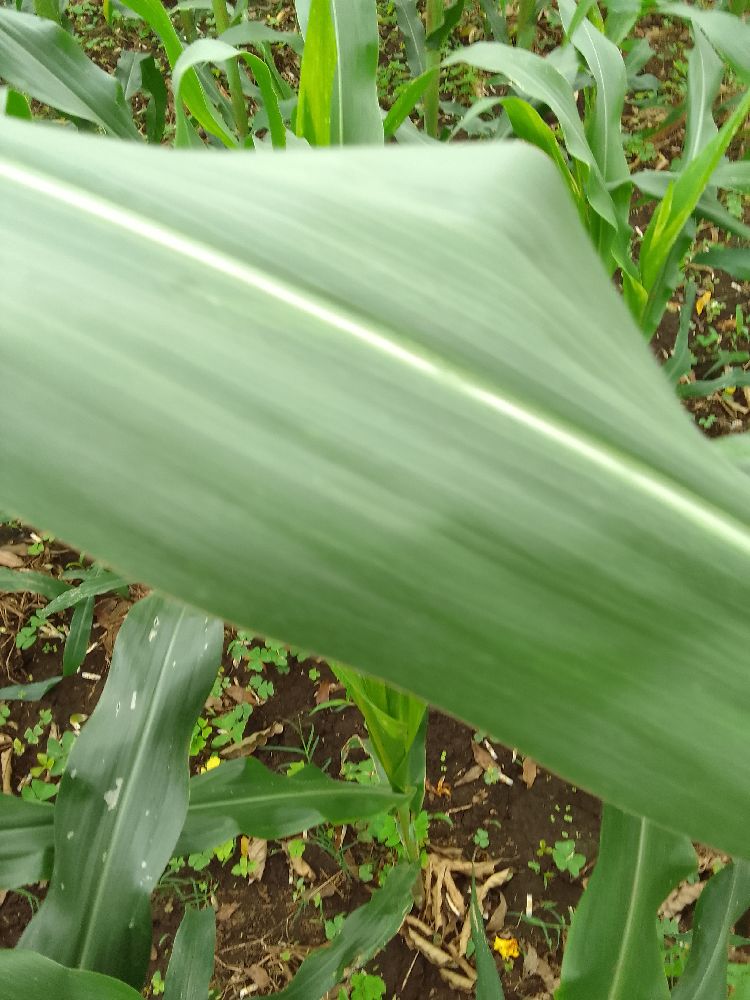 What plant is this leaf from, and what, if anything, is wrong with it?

maize, healthy
